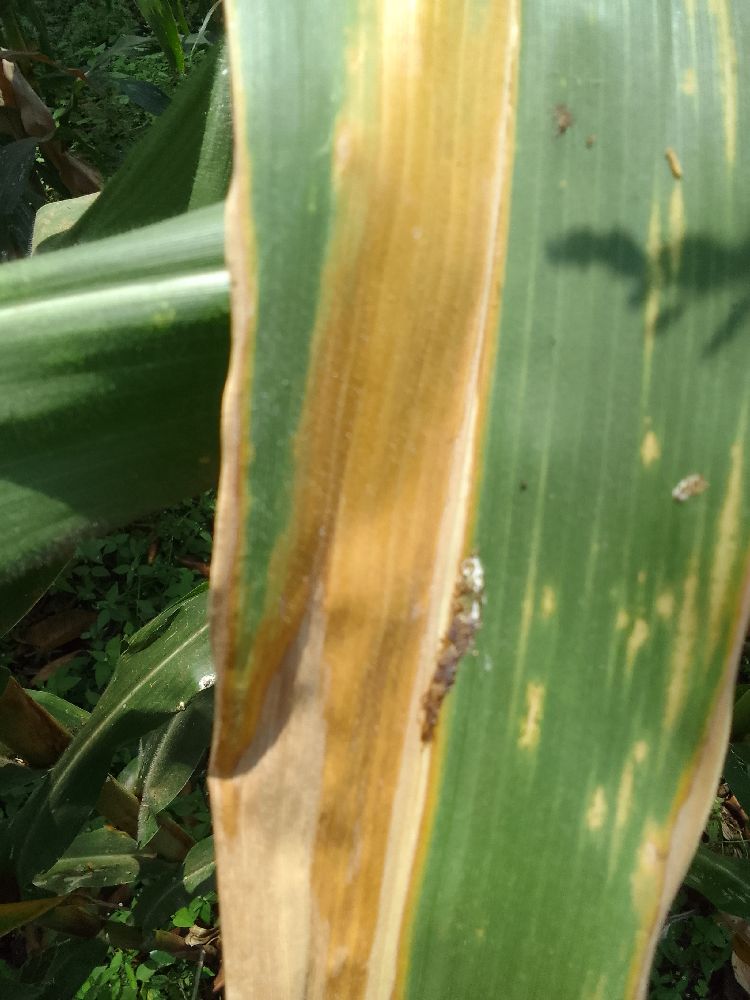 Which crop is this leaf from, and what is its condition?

maize, maize lethal necrosis
